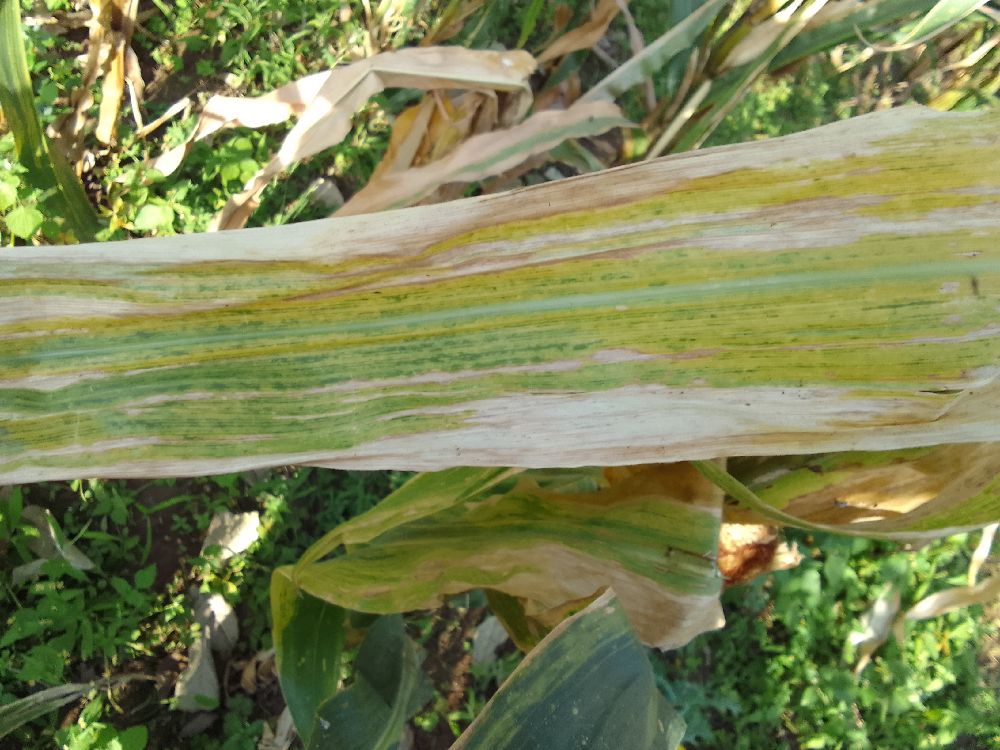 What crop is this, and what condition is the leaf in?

maize, maize lethal necrosis
